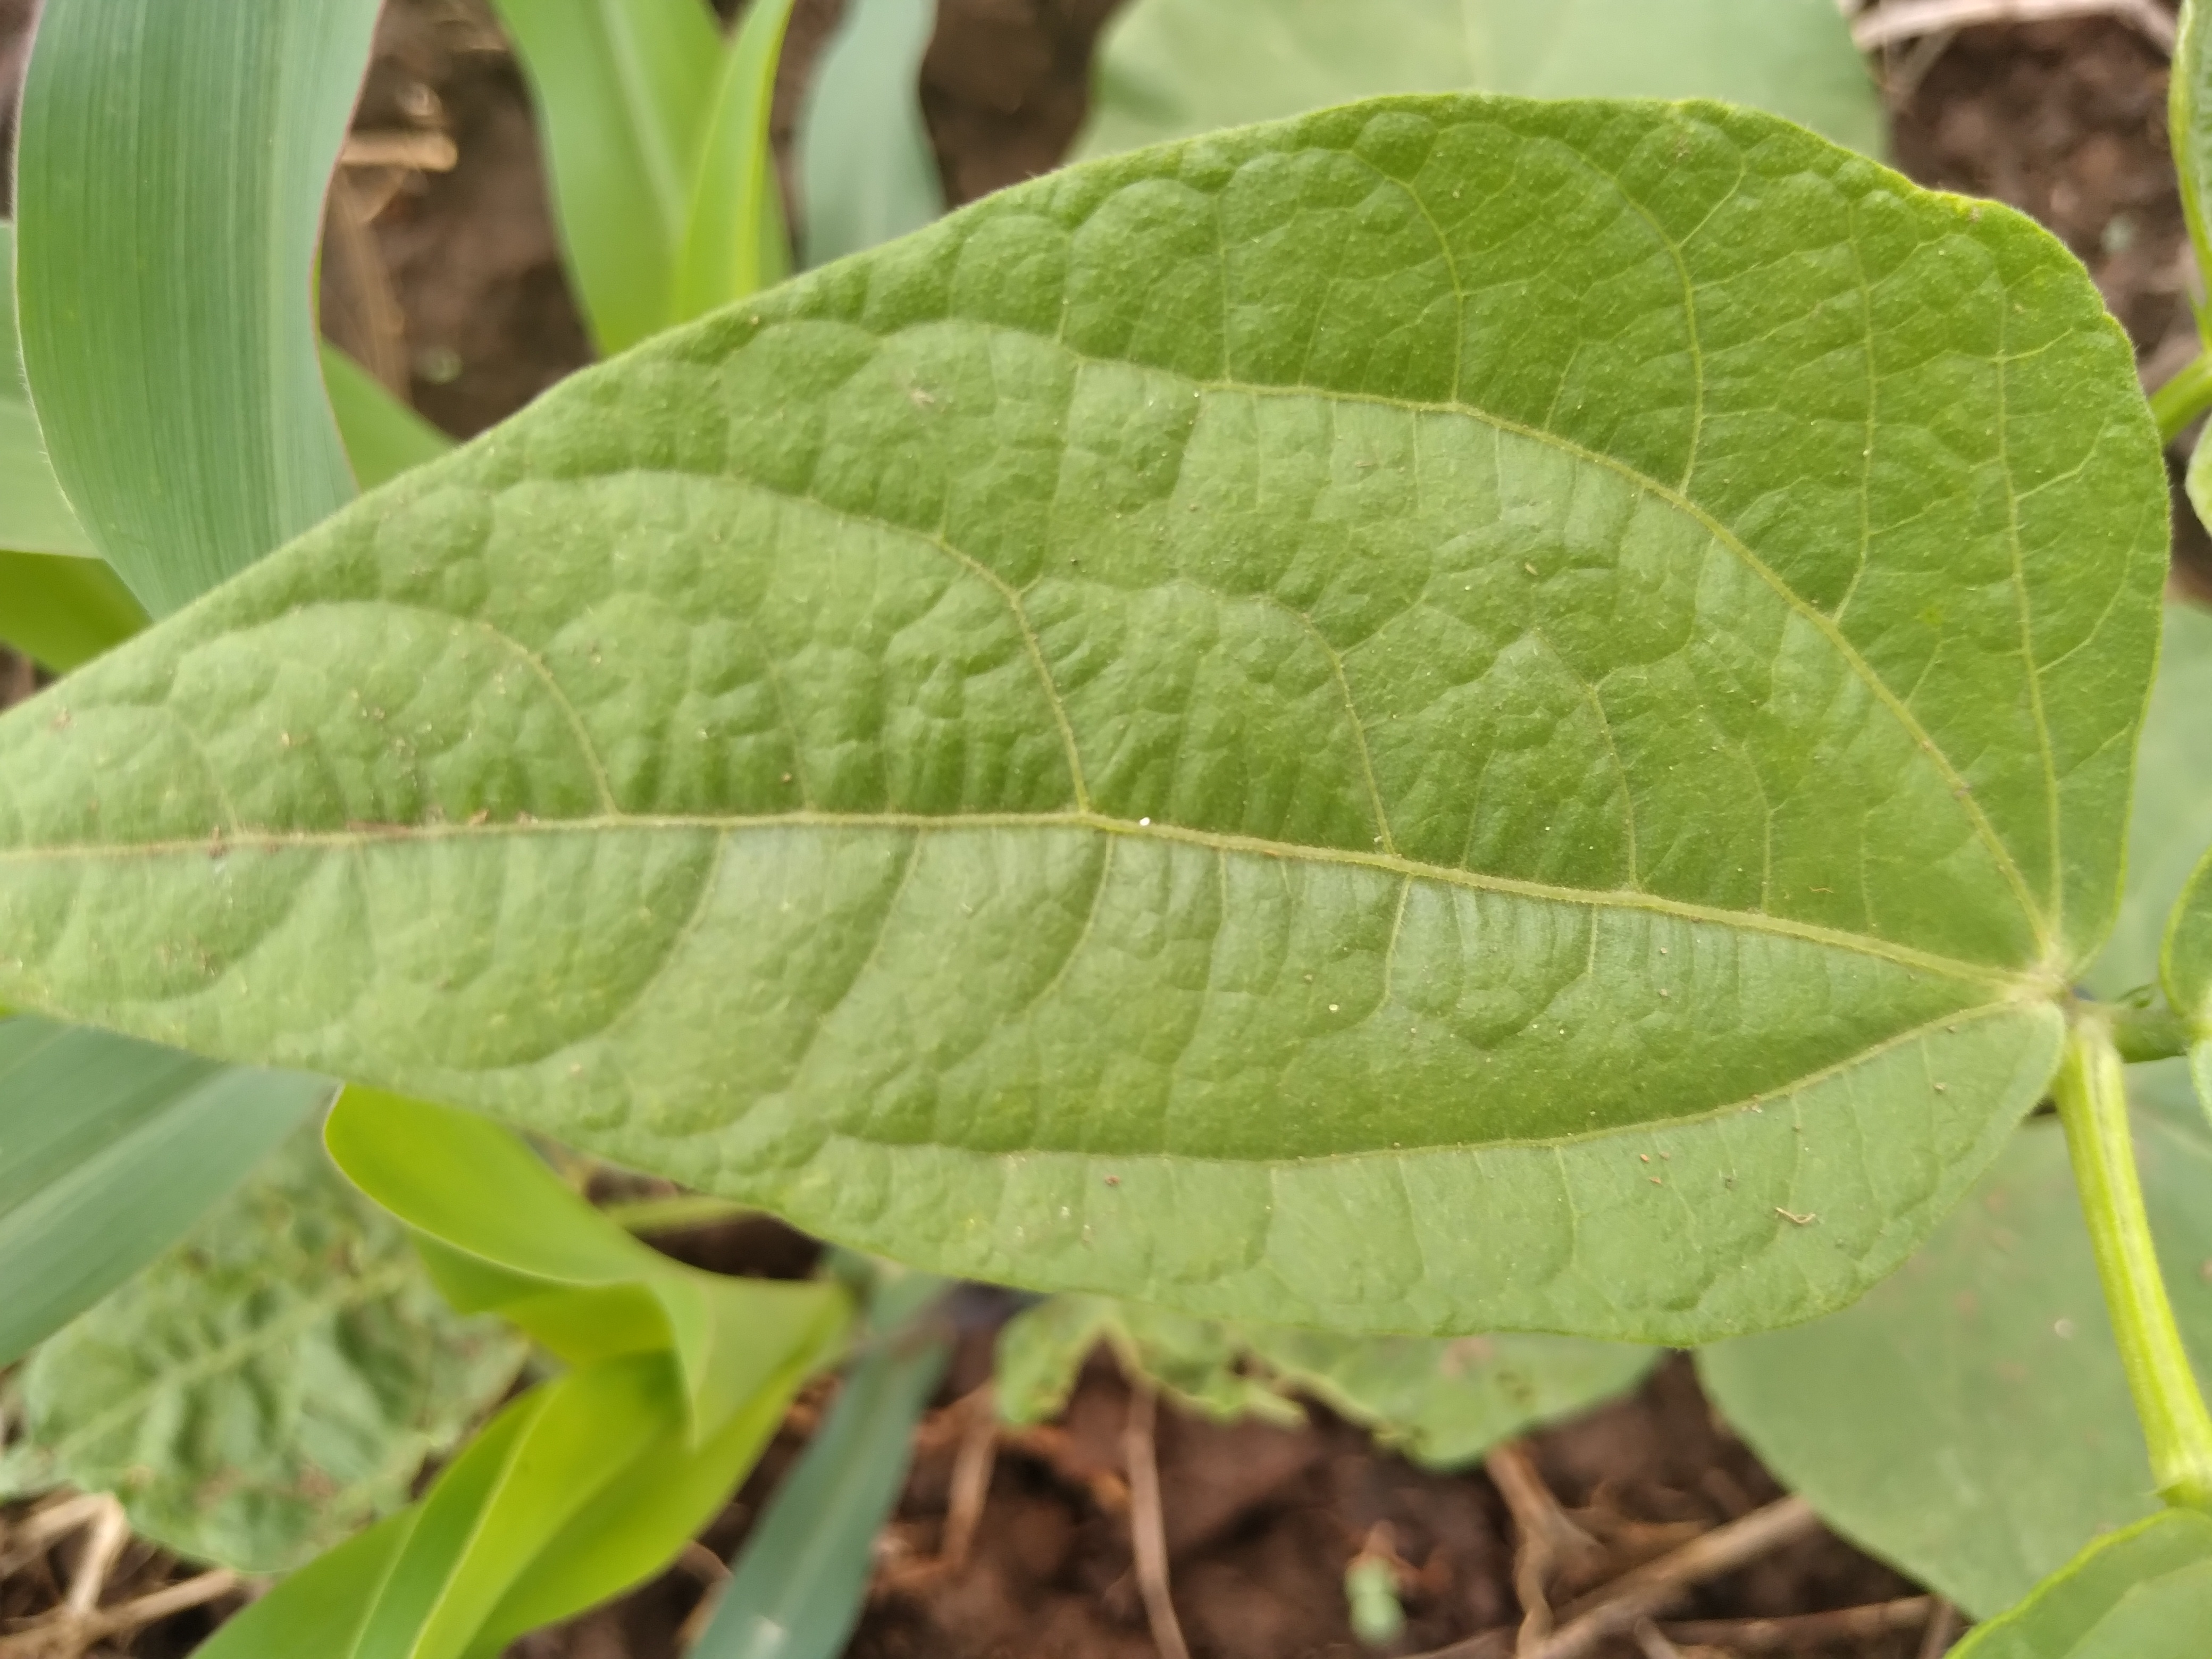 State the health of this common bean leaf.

healthy
